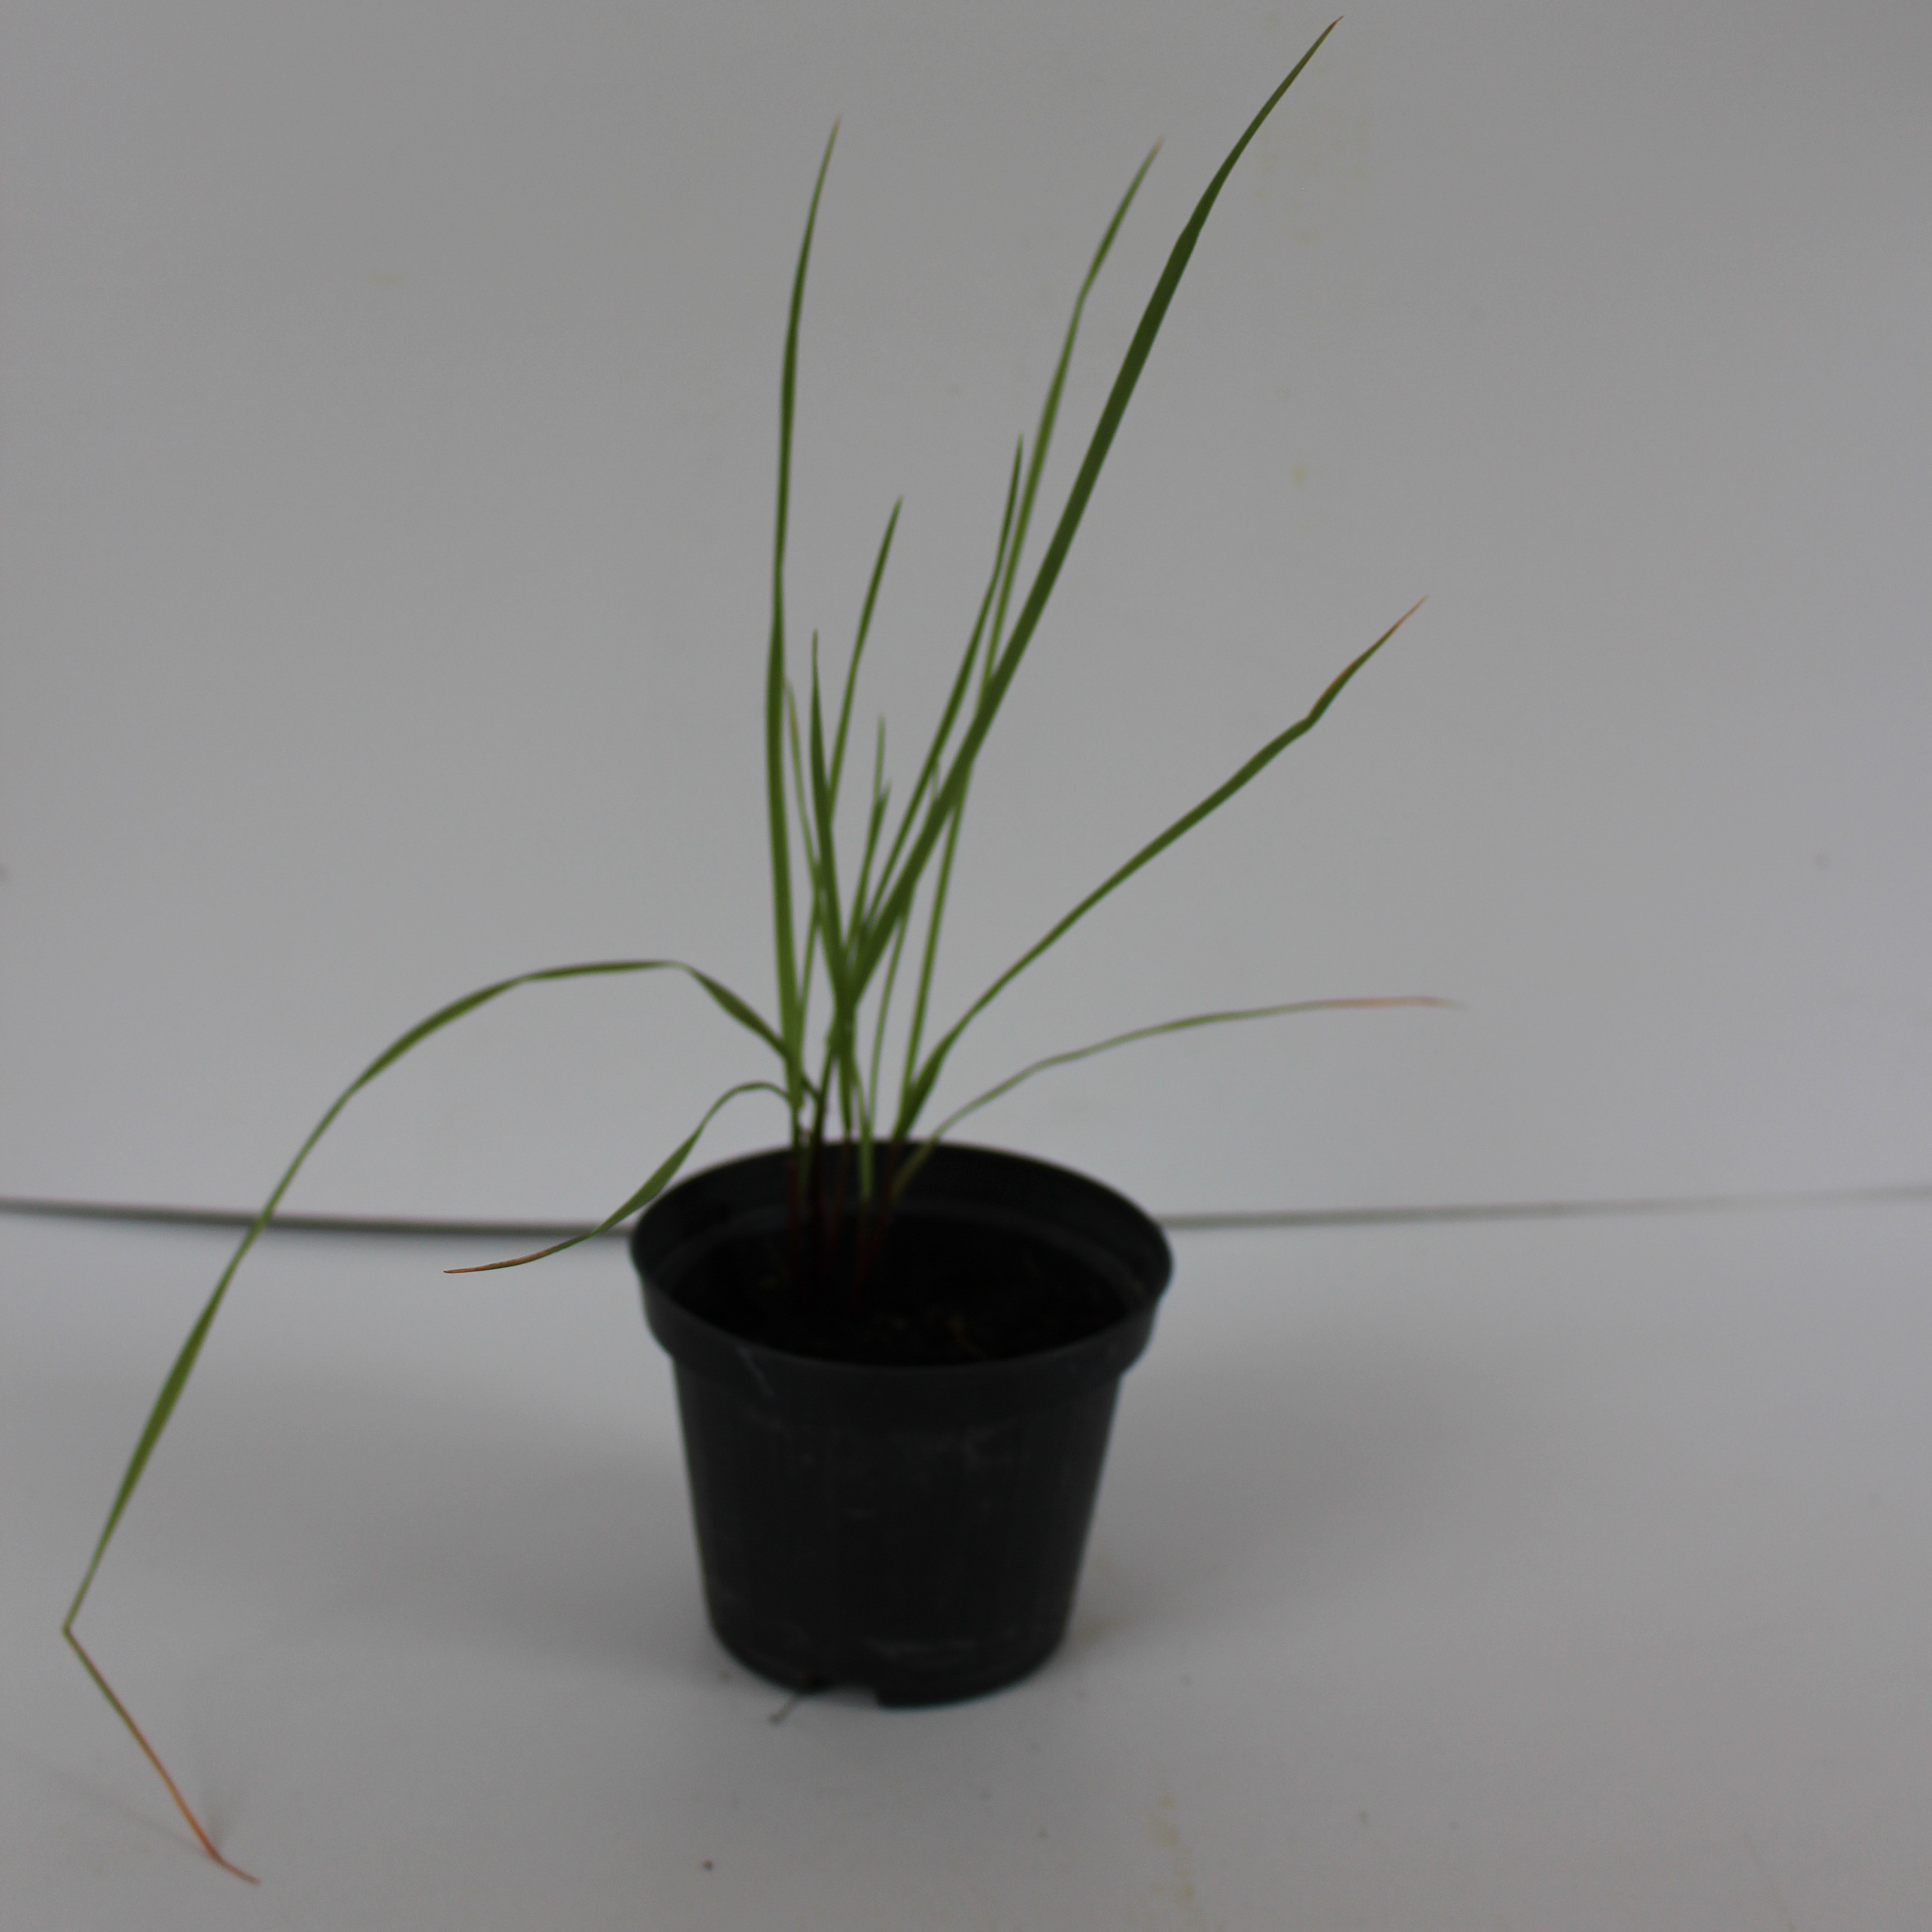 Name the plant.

Lolium multiflorum
